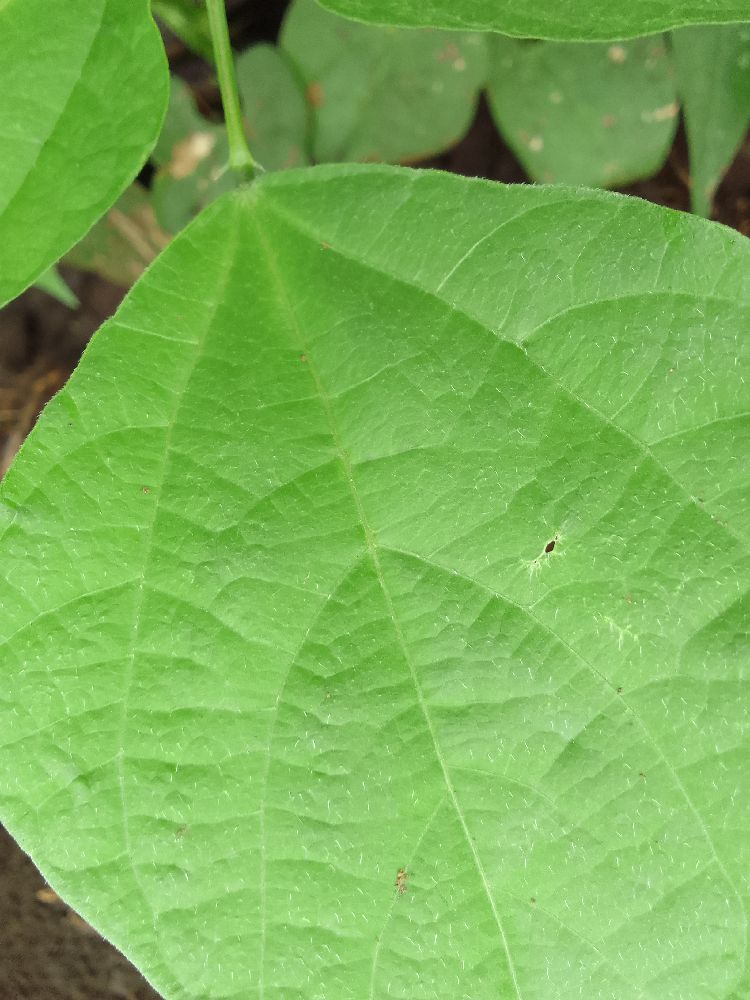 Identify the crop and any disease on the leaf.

common bean, healthy
